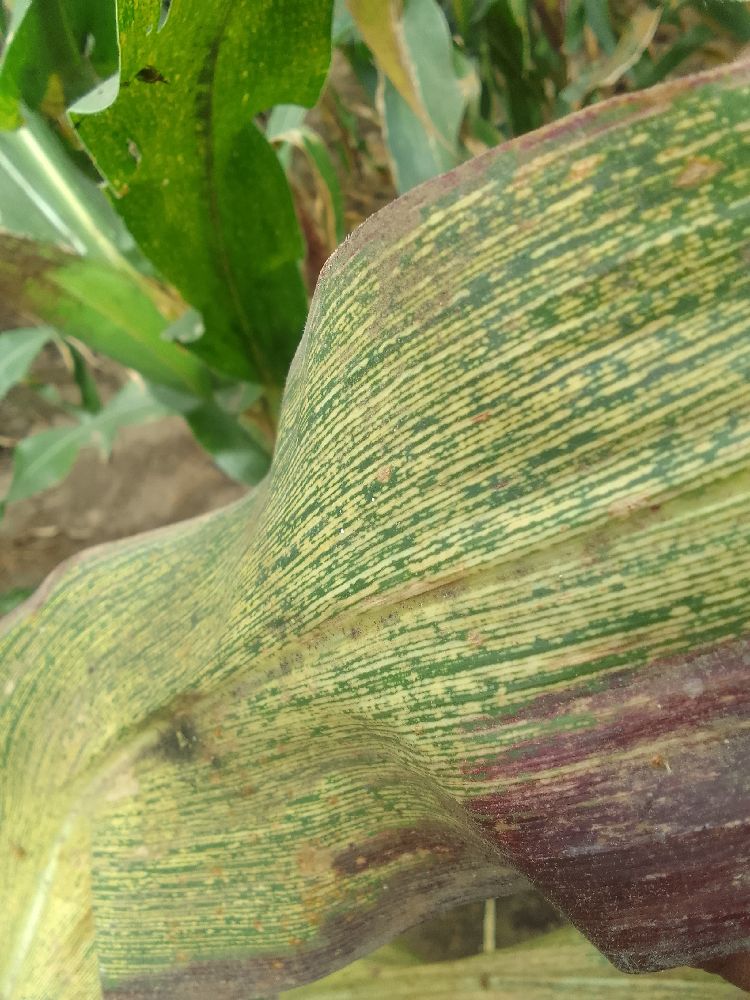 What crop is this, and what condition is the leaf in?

maize, maize streak virus
